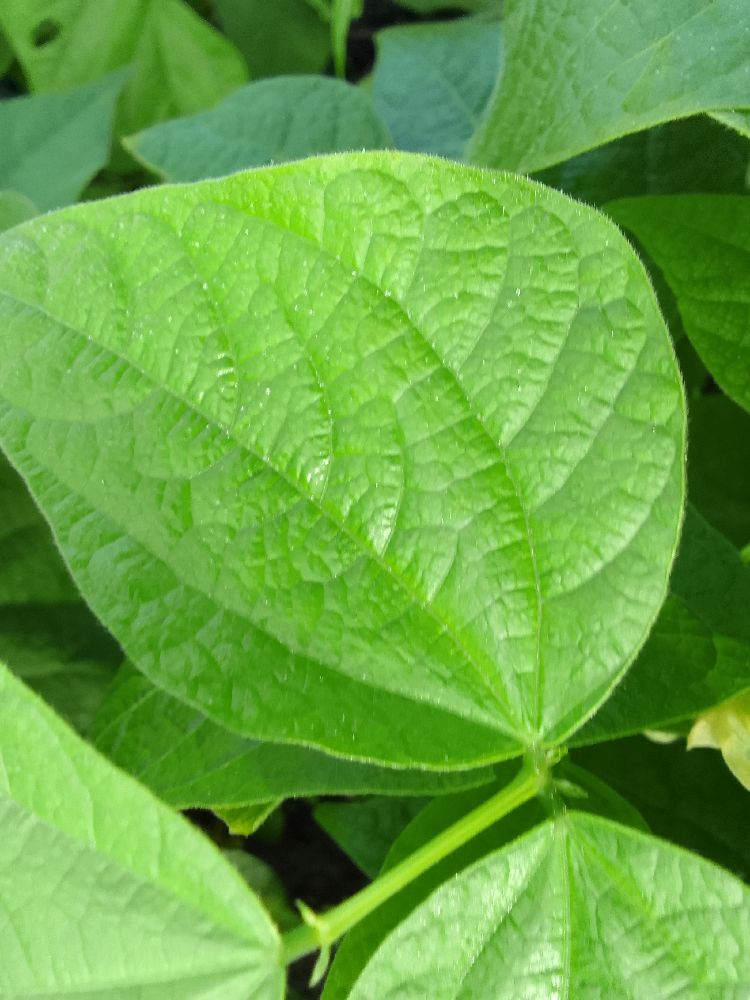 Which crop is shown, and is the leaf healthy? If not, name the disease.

common bean, healthy
